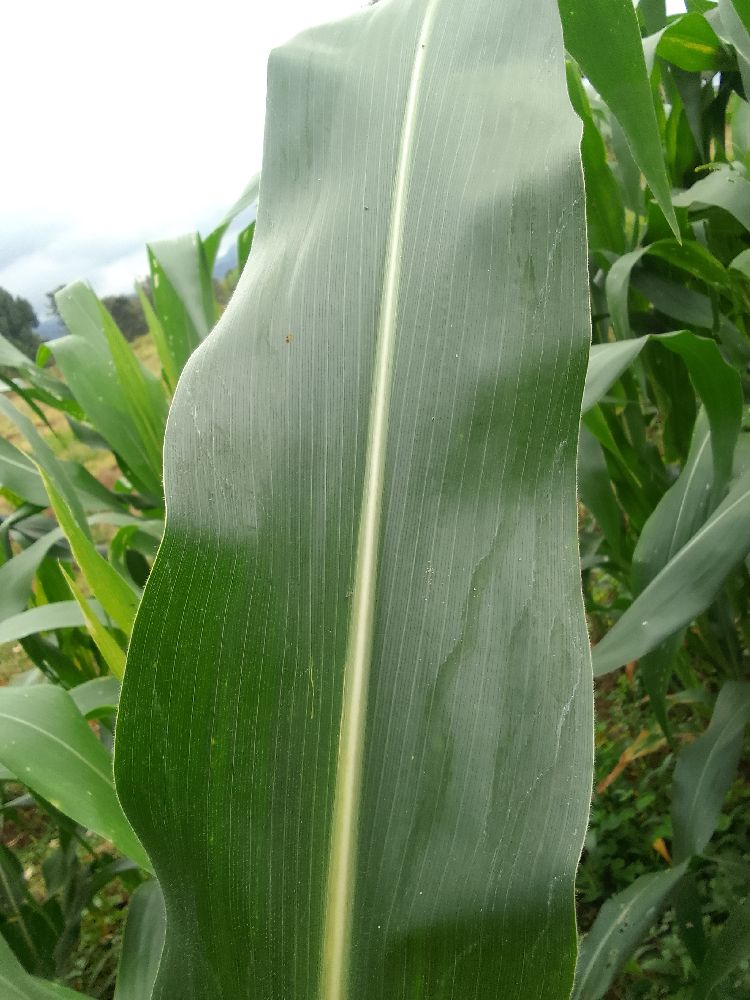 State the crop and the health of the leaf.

maize, healthy
